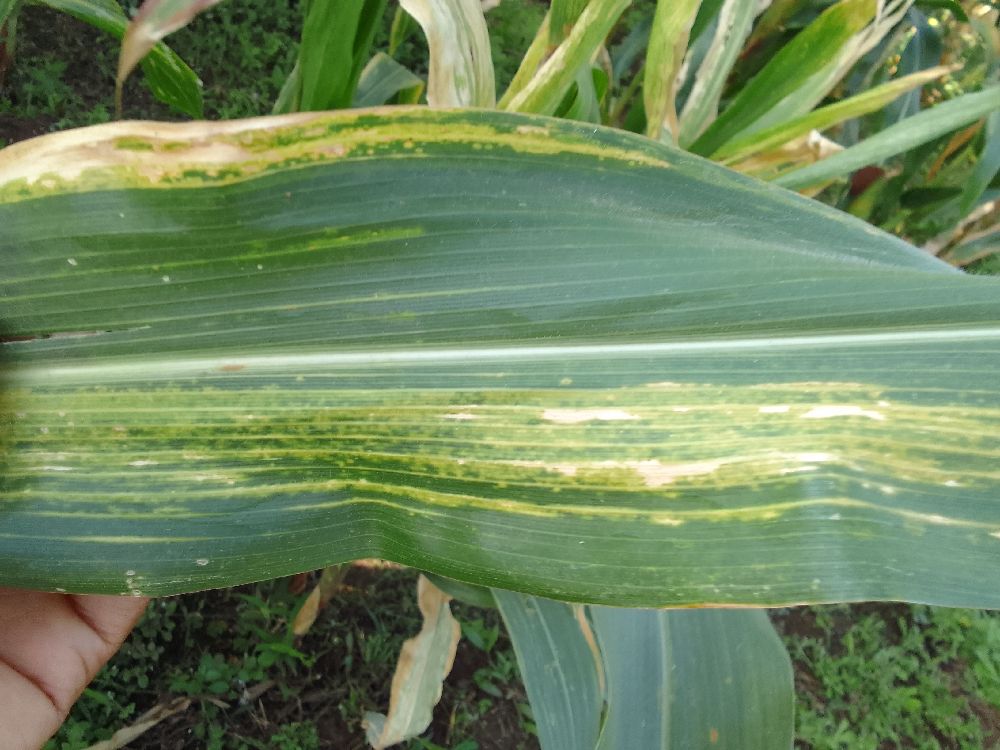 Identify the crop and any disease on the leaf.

maize, maize lethal necrosis
